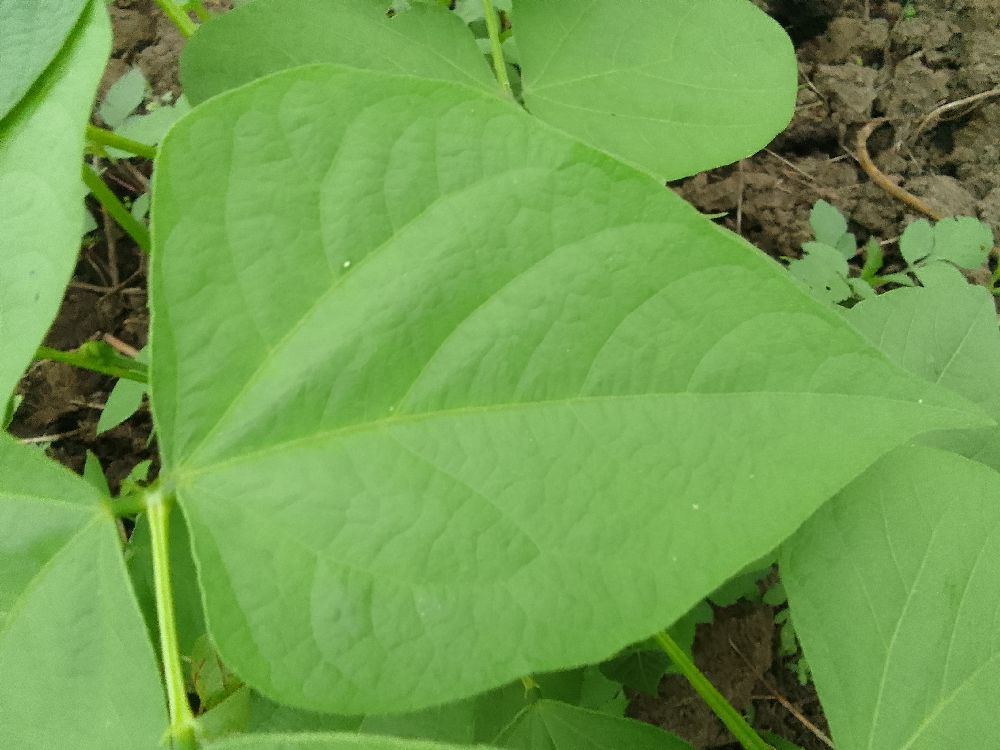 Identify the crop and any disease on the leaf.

common bean, healthy
